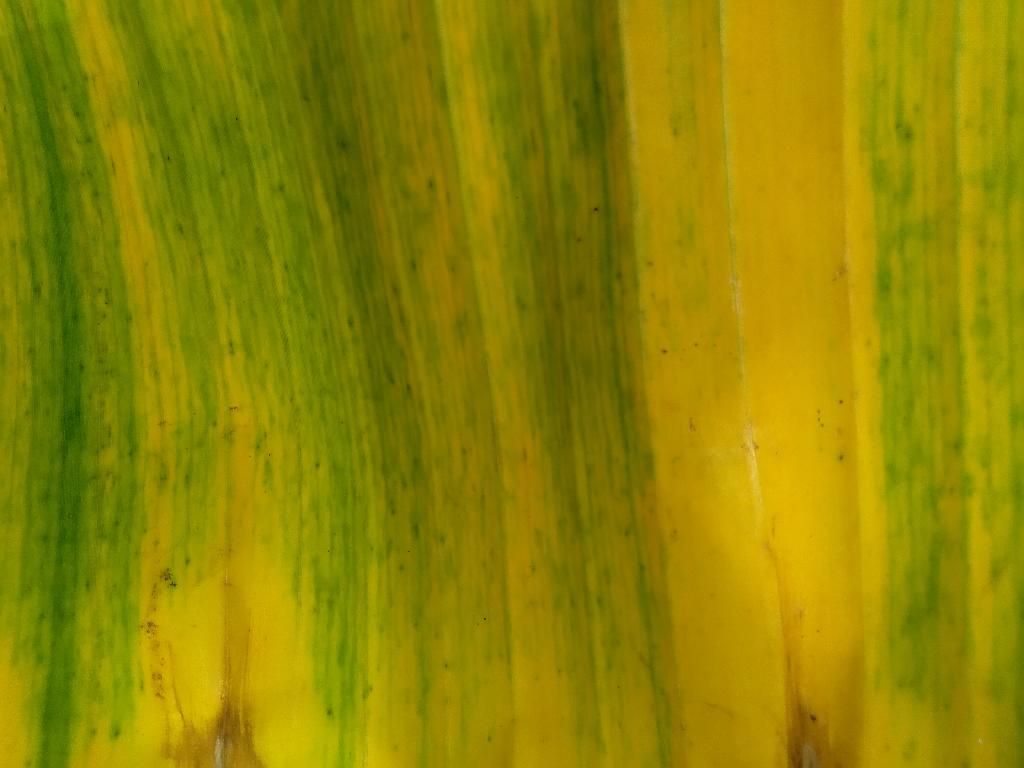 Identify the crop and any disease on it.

banana, fusarium wilt race 1
